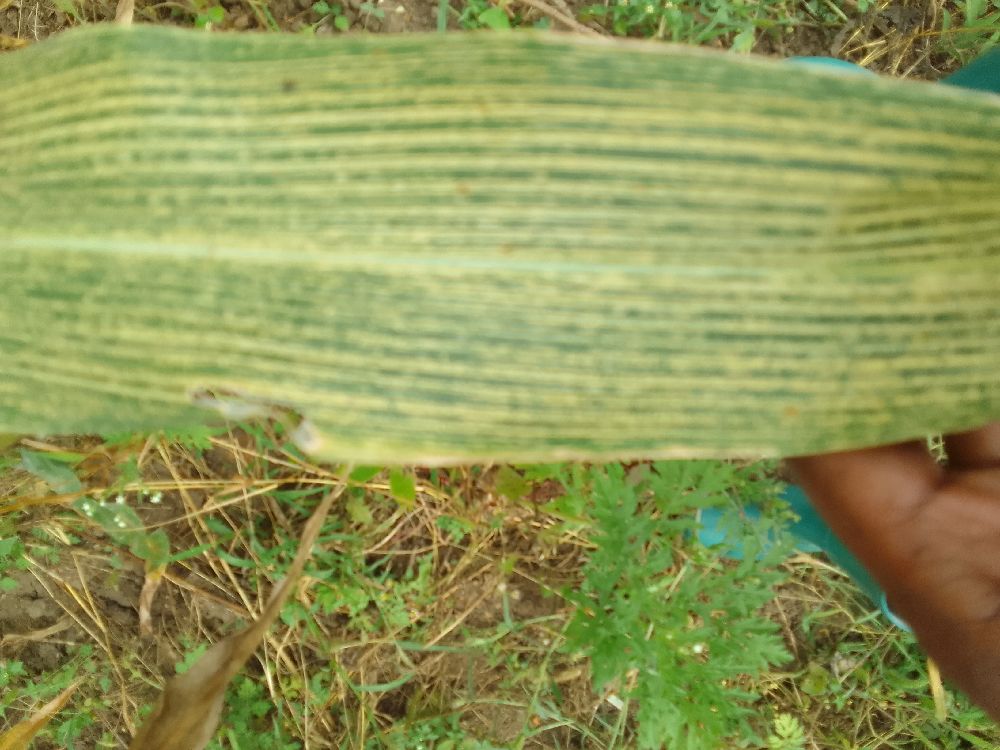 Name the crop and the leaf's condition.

maize, maize streak virus
